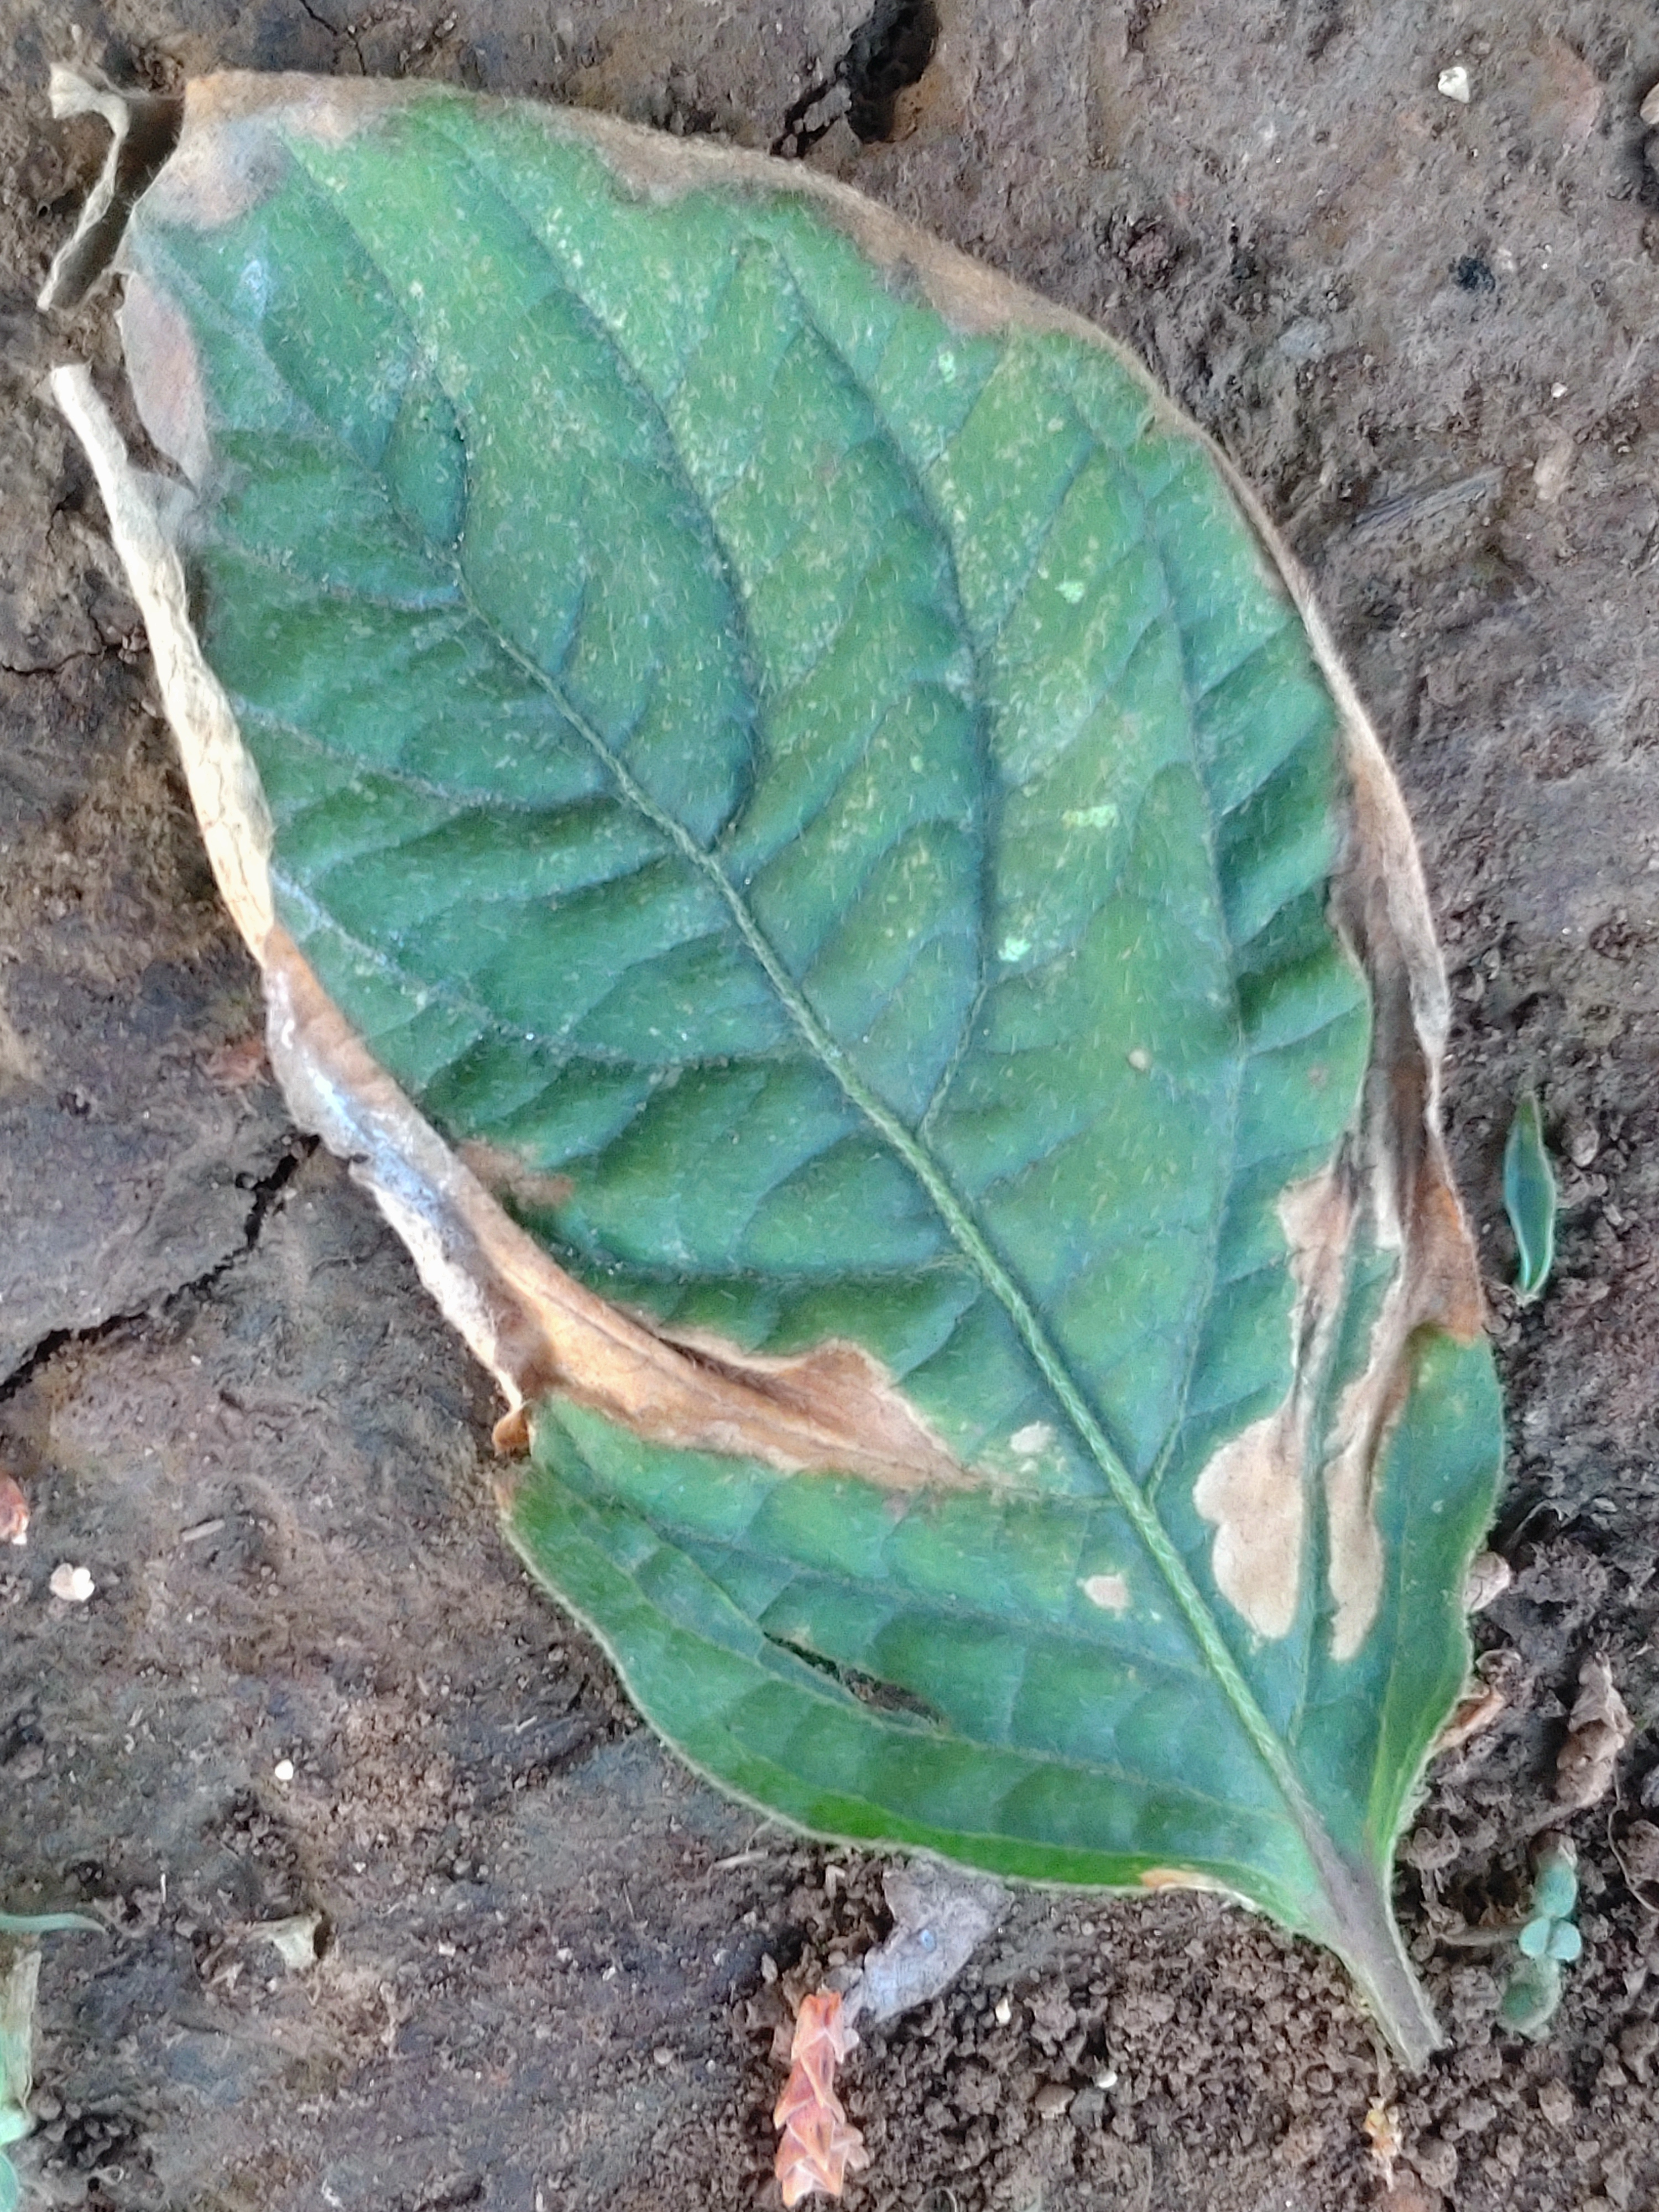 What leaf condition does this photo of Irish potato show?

early blight
